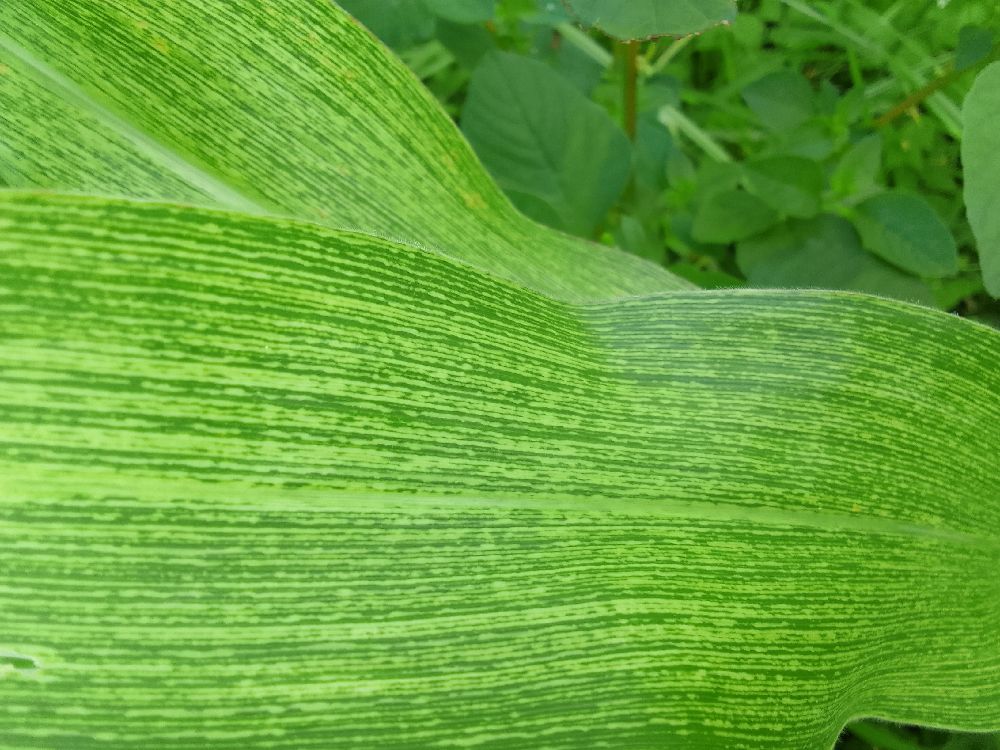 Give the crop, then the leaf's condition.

maize, maize streak virus
